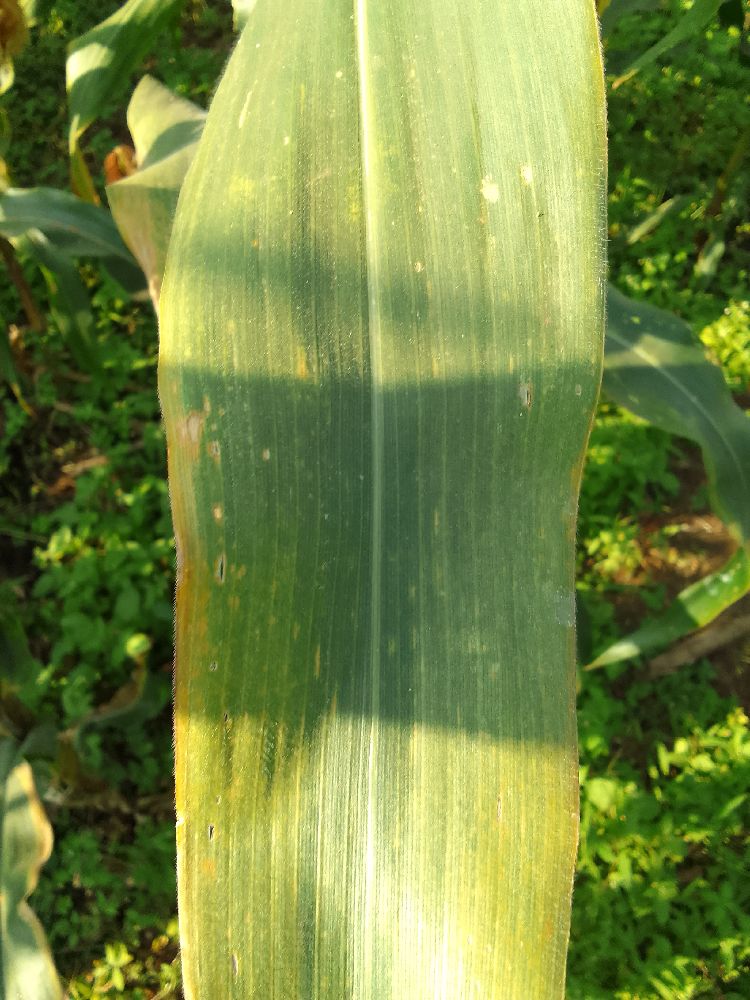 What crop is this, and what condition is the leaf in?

maize, maize lethal necrosis
